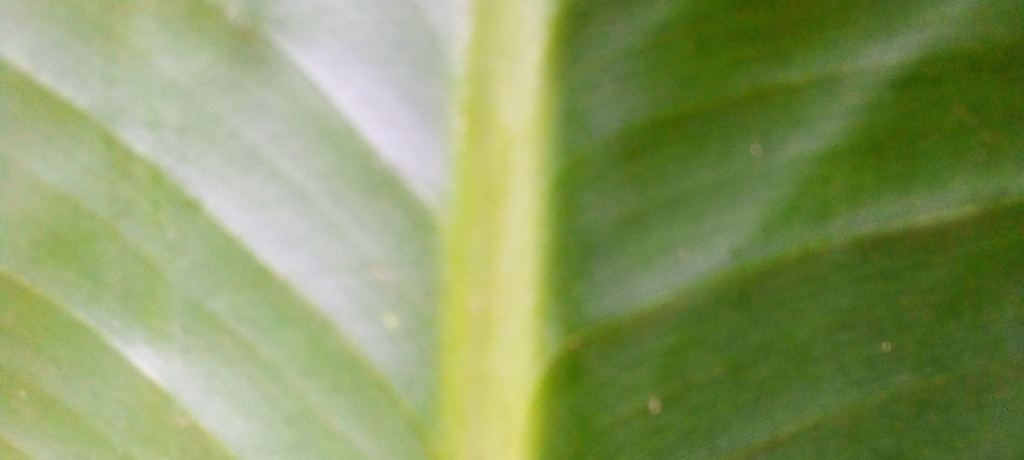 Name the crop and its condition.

banana, healthy
